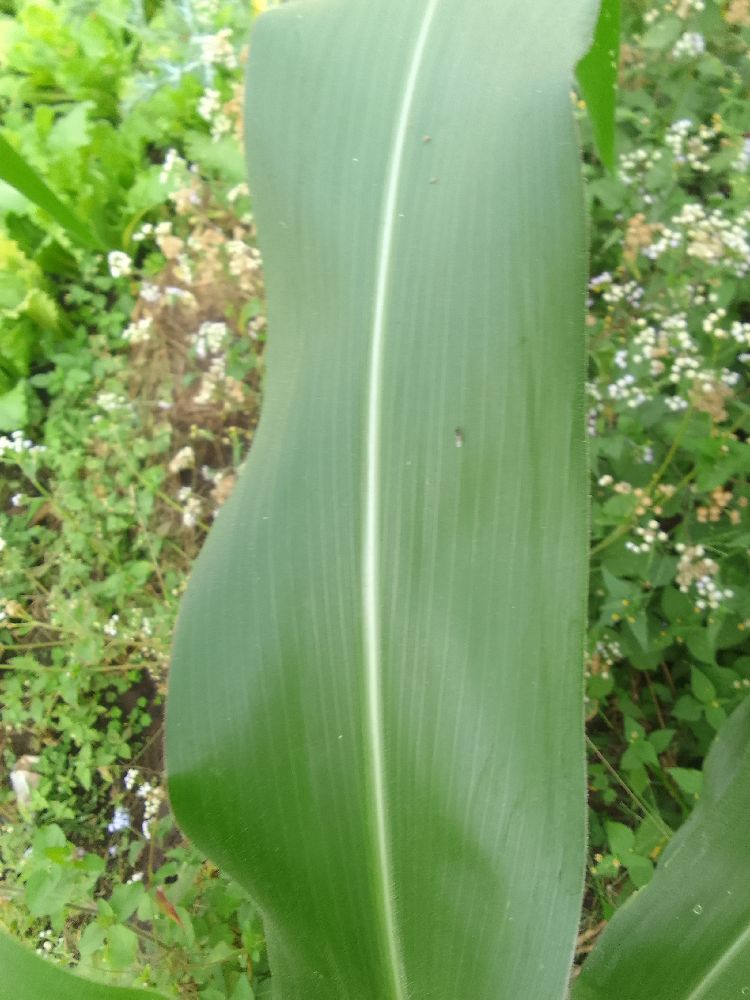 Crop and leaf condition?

maize, healthy
